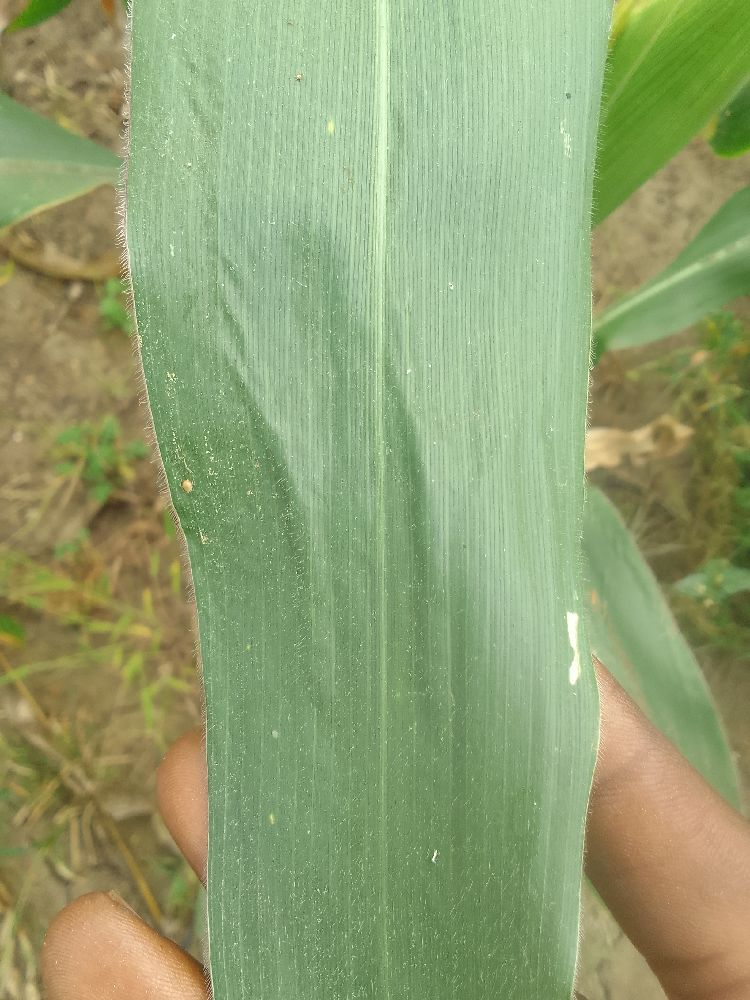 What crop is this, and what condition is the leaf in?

maize, healthy
